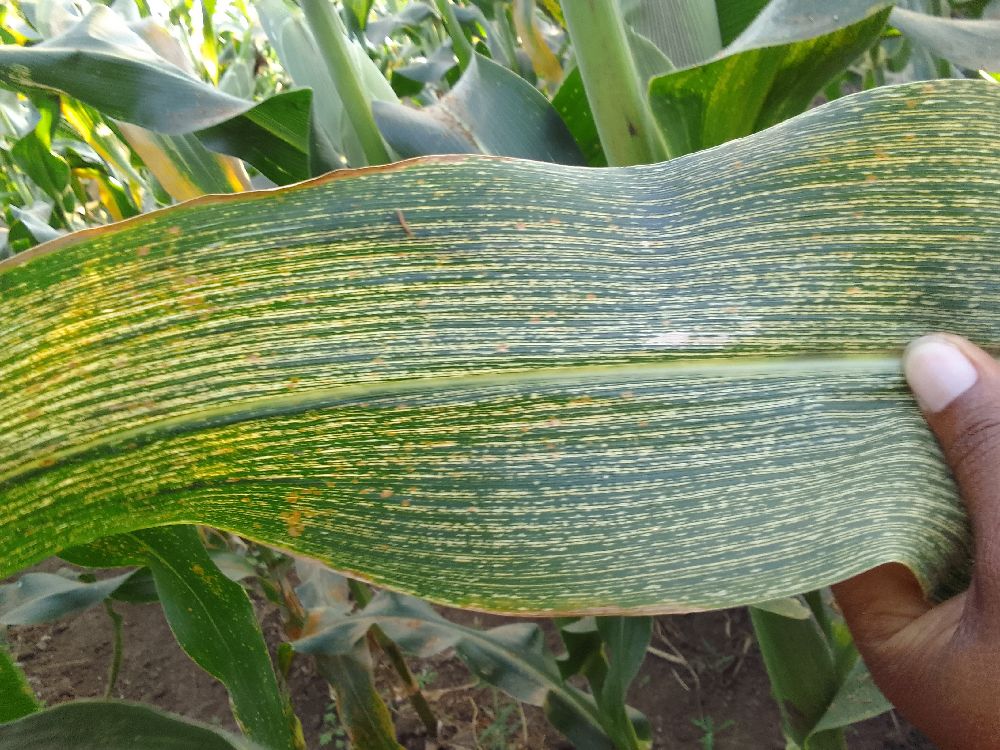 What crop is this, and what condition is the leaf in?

maize, maize streak virus
